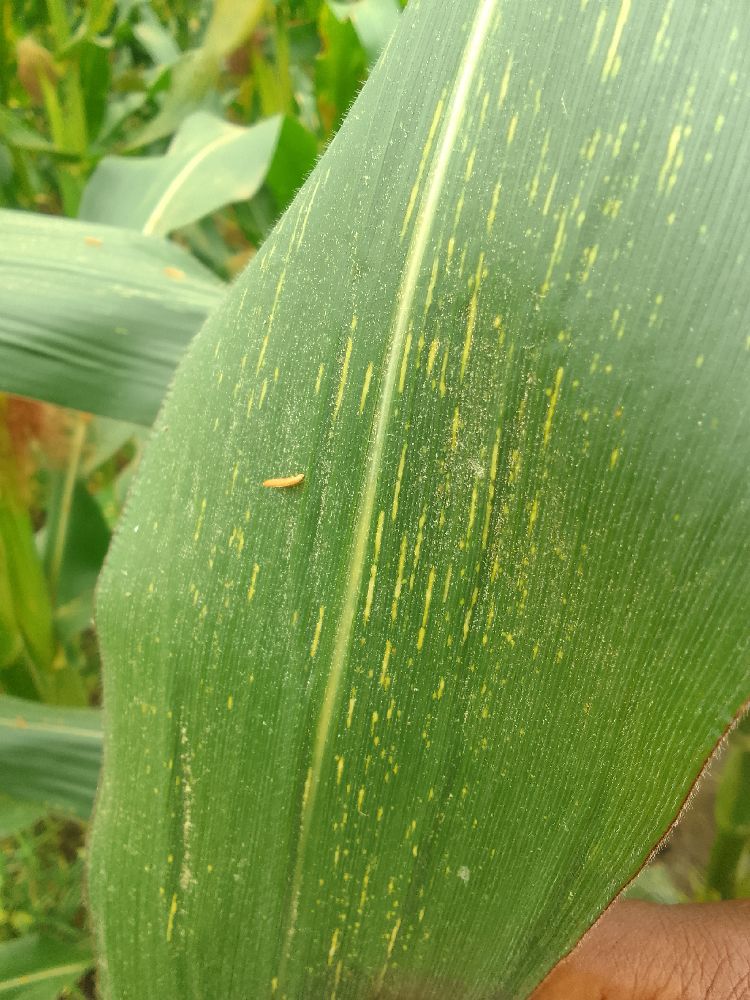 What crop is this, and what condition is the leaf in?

maize, maize streak virus
